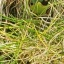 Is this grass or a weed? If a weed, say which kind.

grass
